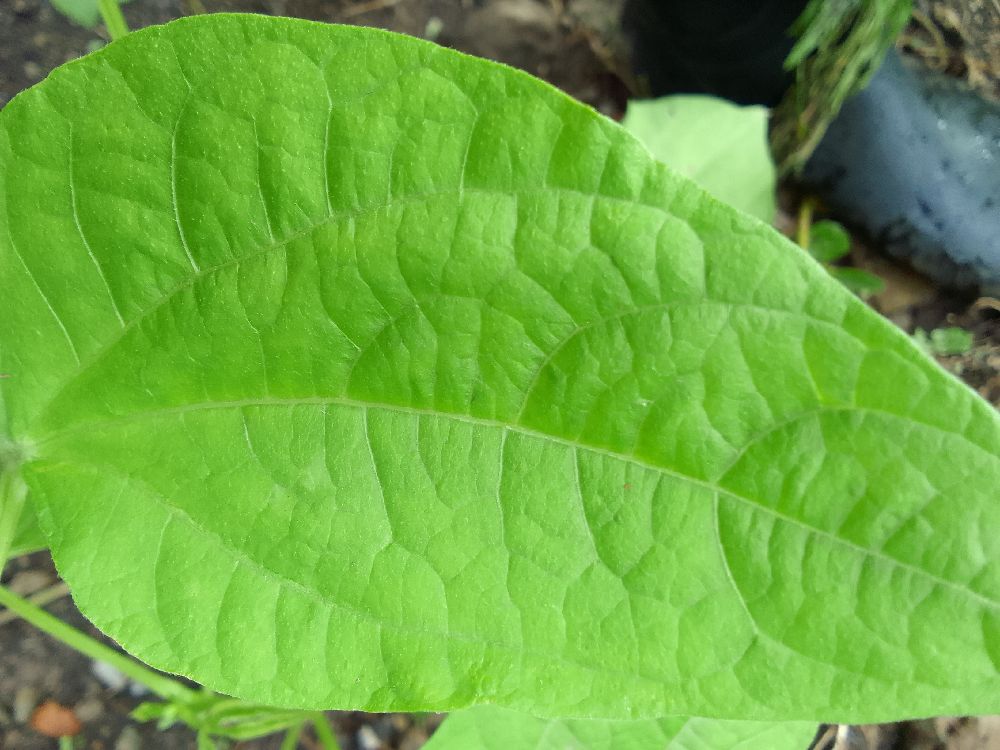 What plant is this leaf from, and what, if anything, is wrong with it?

common bean, healthy
